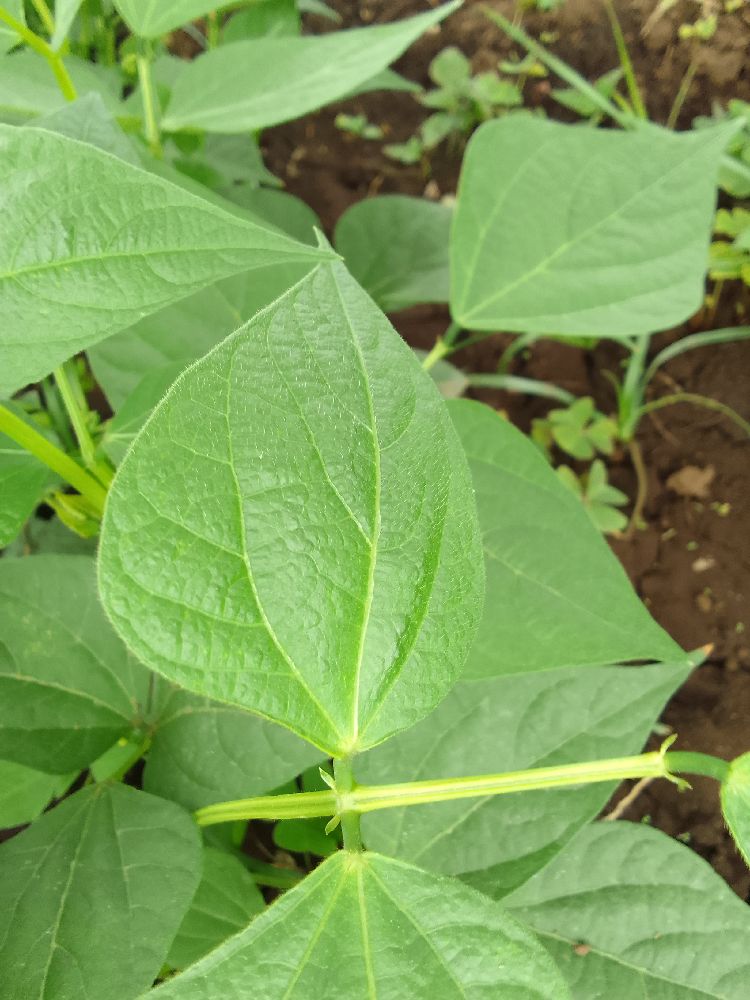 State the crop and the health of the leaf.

common bean, healthy
